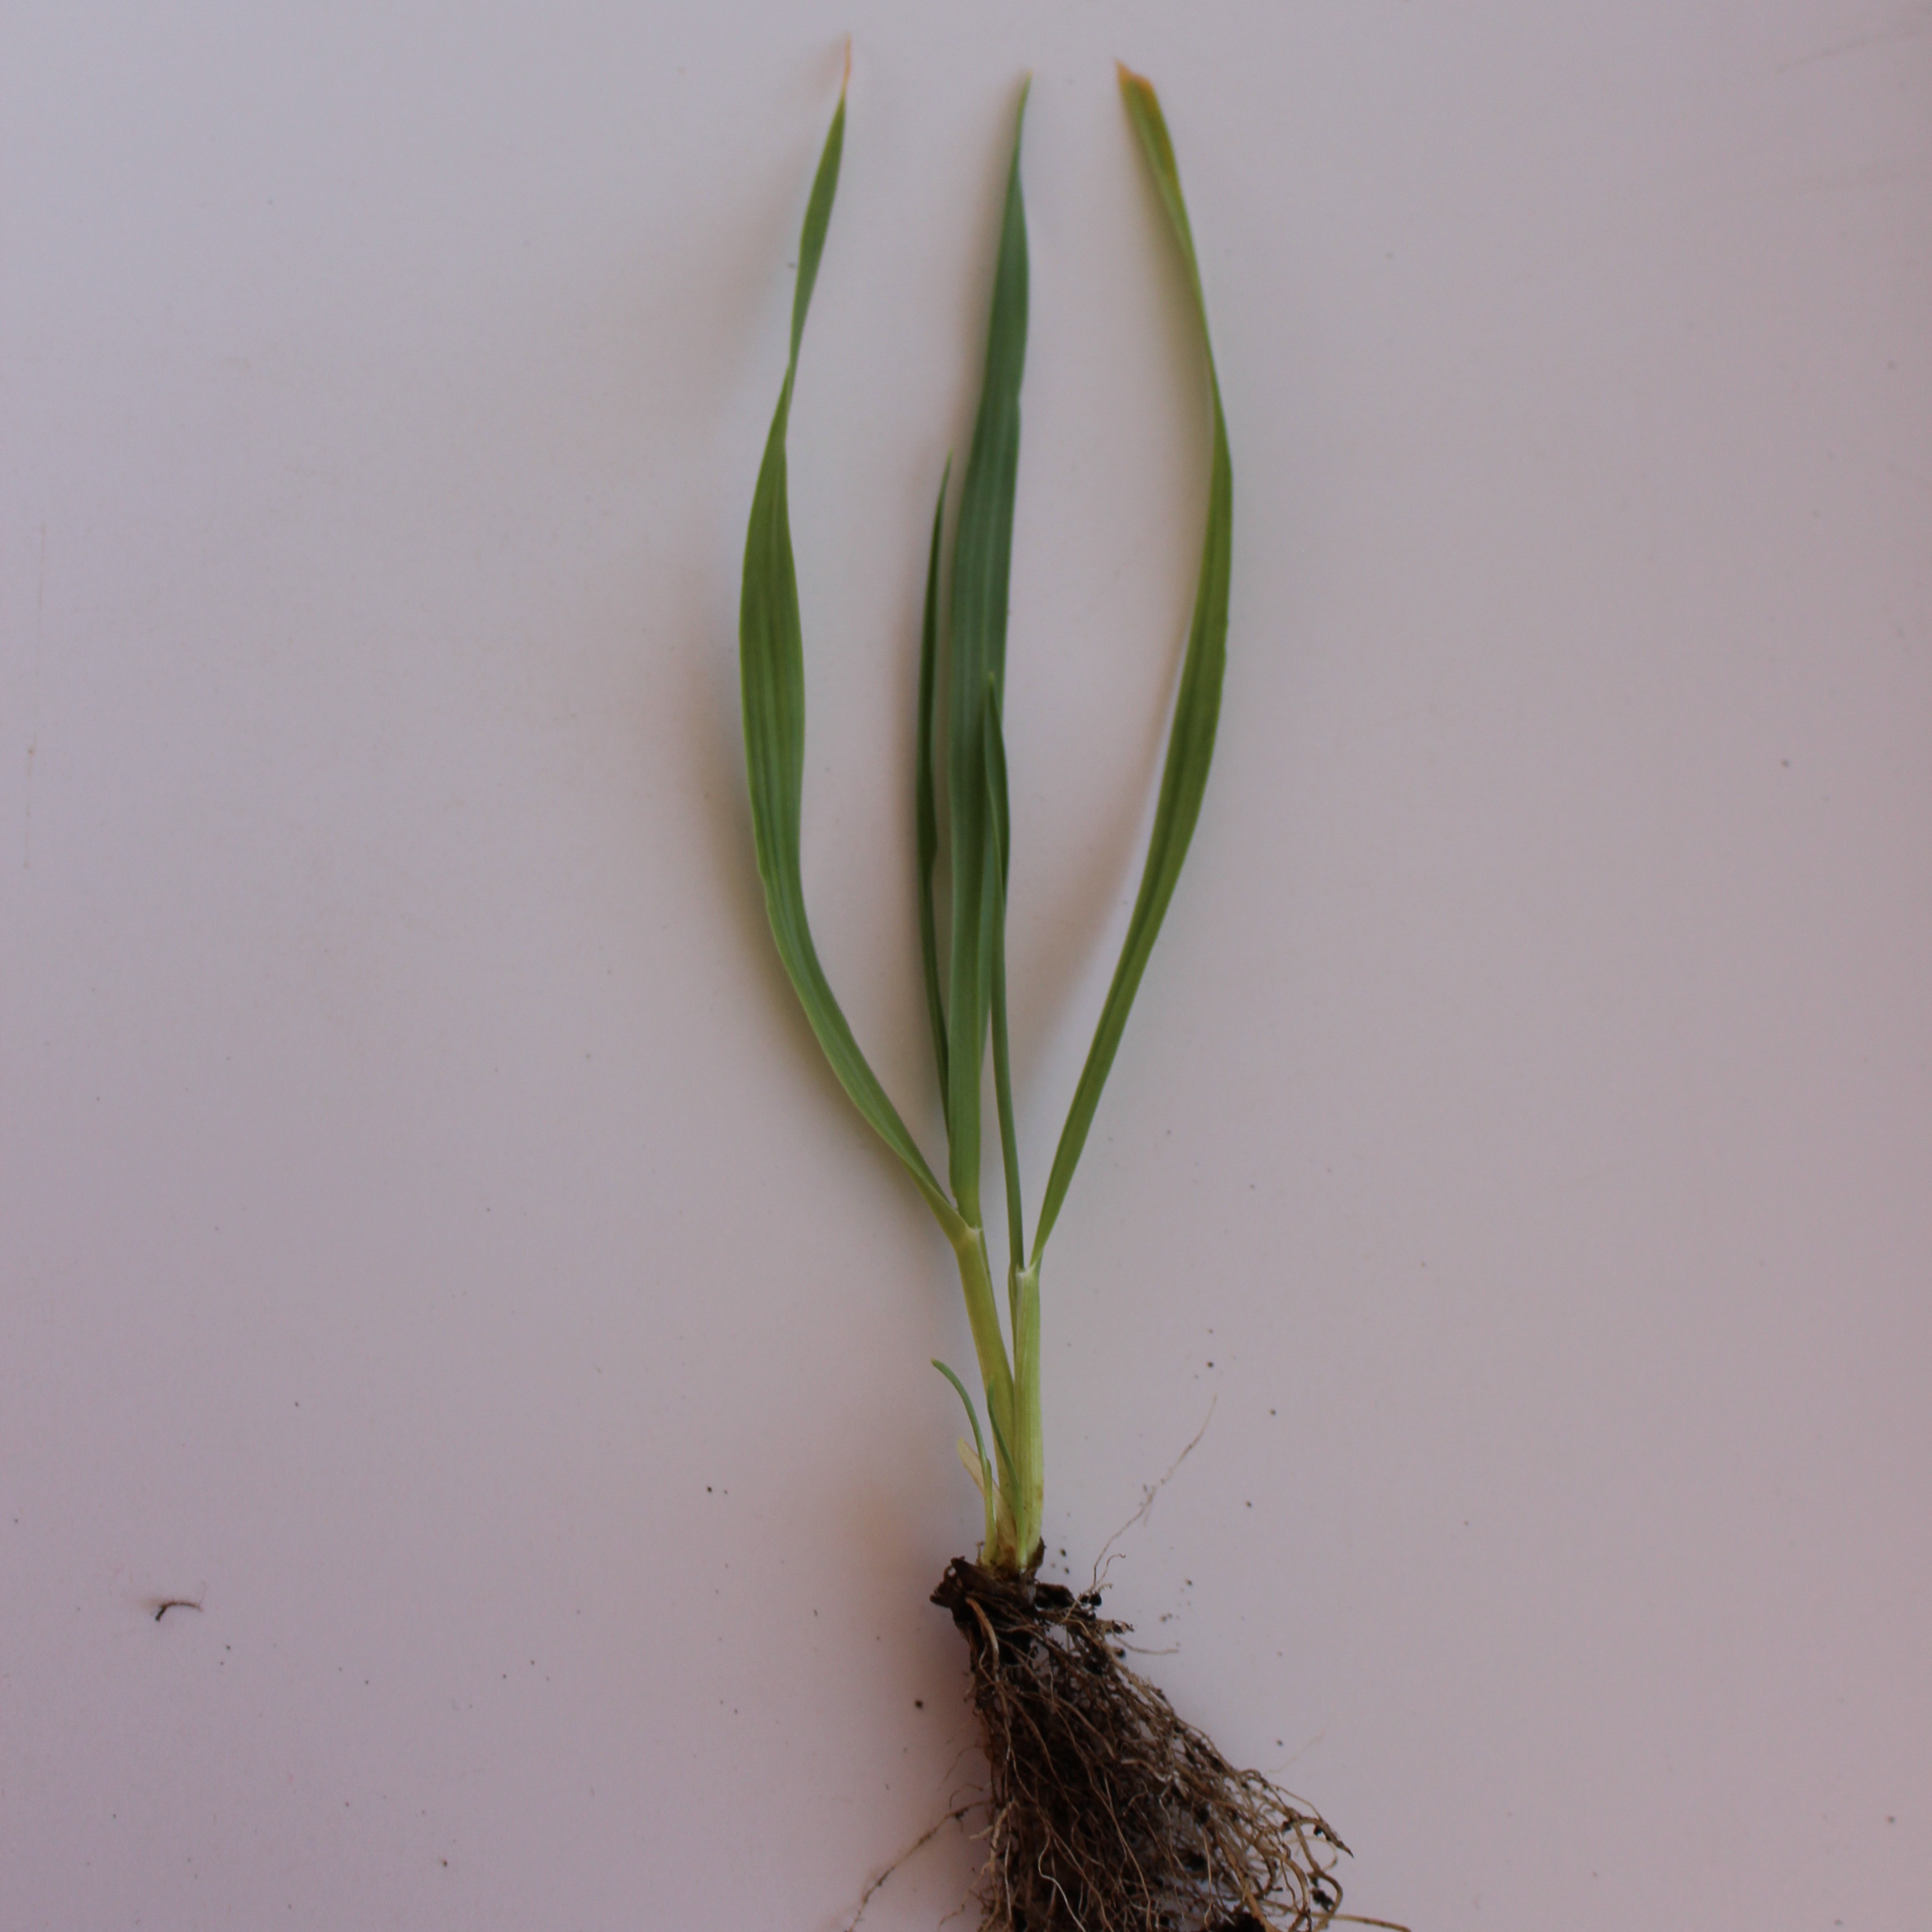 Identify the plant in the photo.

Avena sterilis
